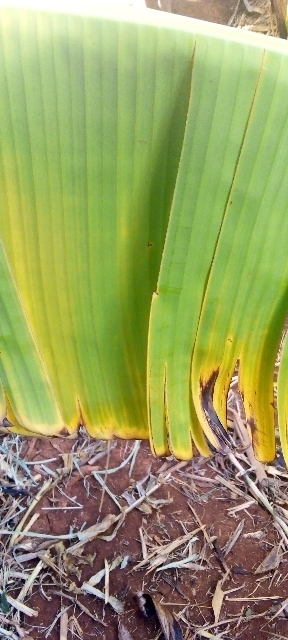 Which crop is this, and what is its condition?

banana, fusarium wilt race 1
